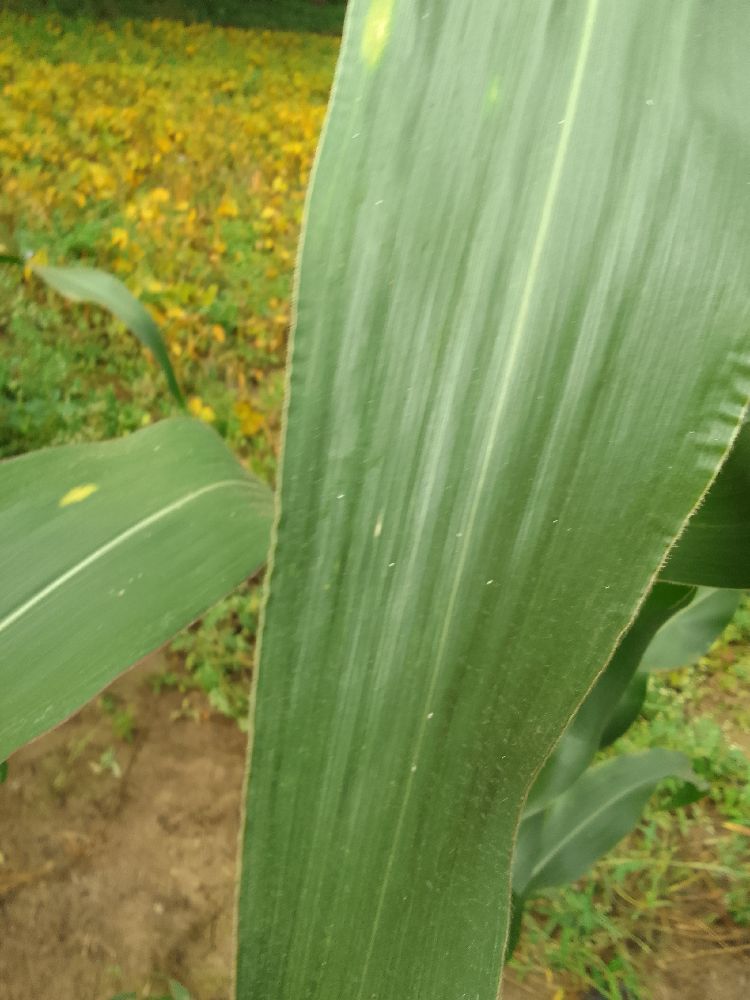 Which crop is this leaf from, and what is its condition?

maize, healthy
